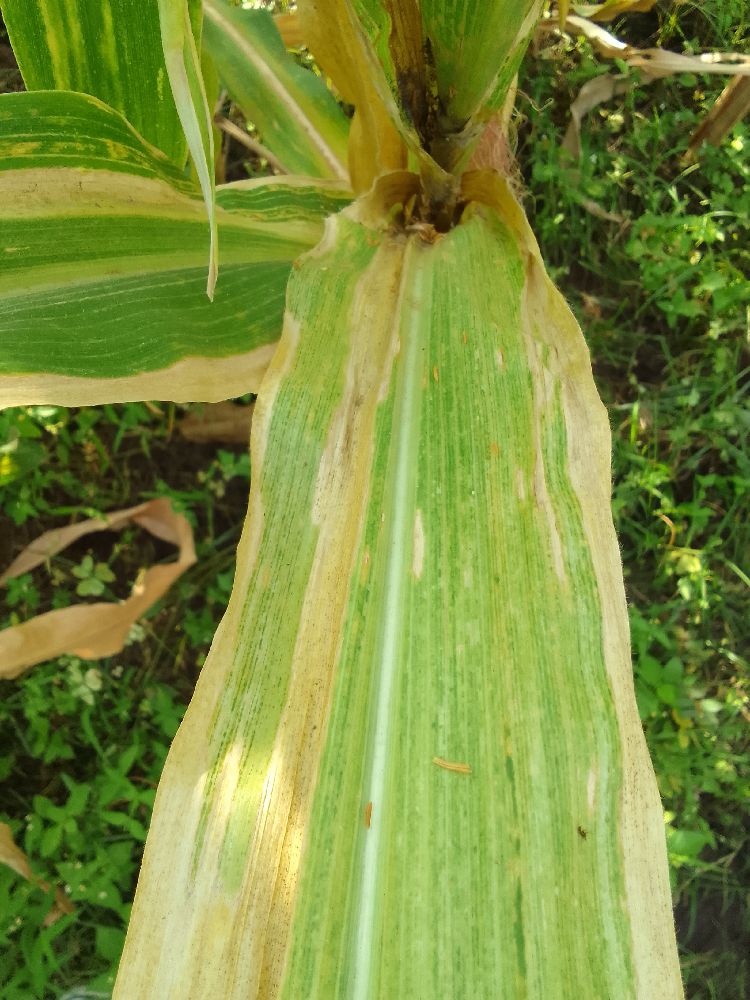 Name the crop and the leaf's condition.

maize, maize lethal necrosis
